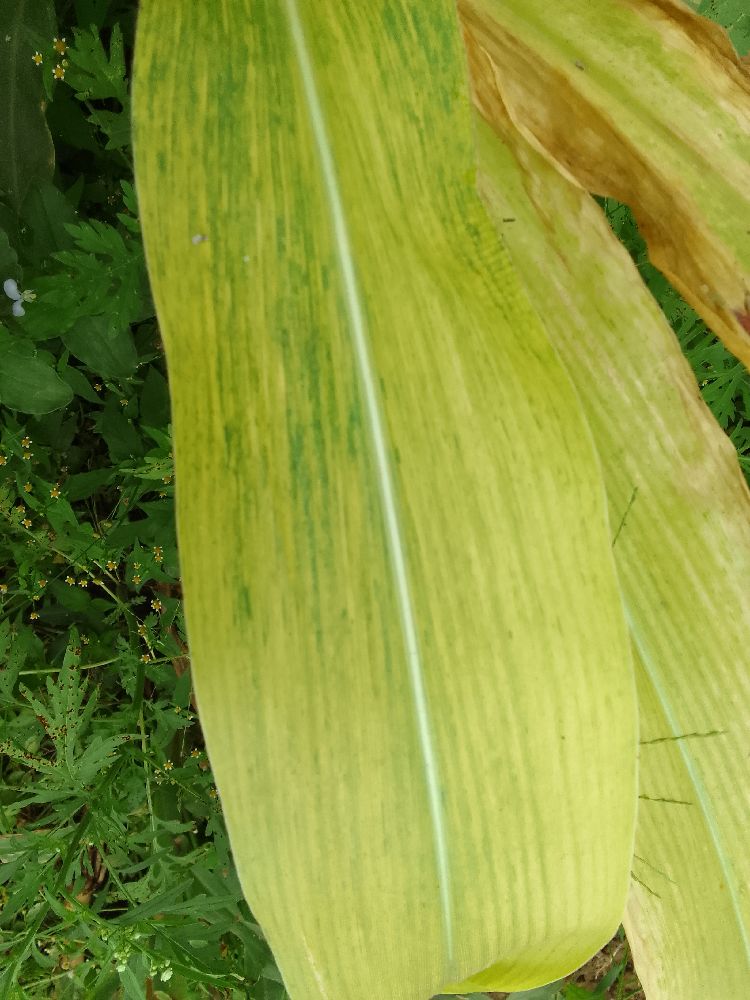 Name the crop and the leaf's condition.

maize, maize lethal necrosis
